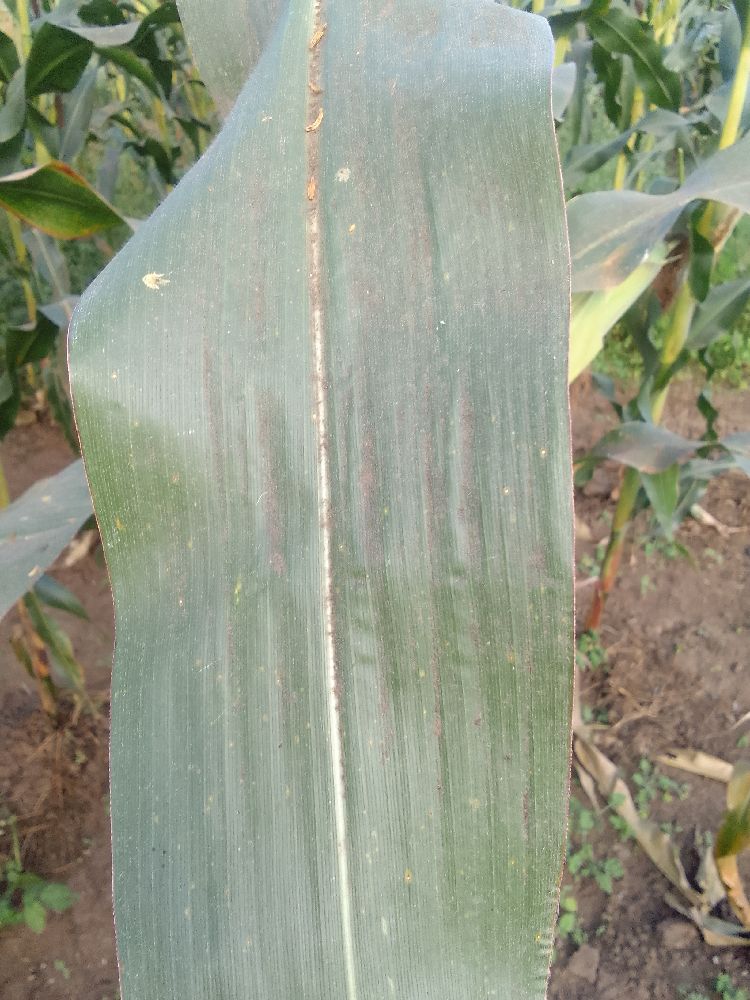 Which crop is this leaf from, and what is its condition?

maize, healthy
